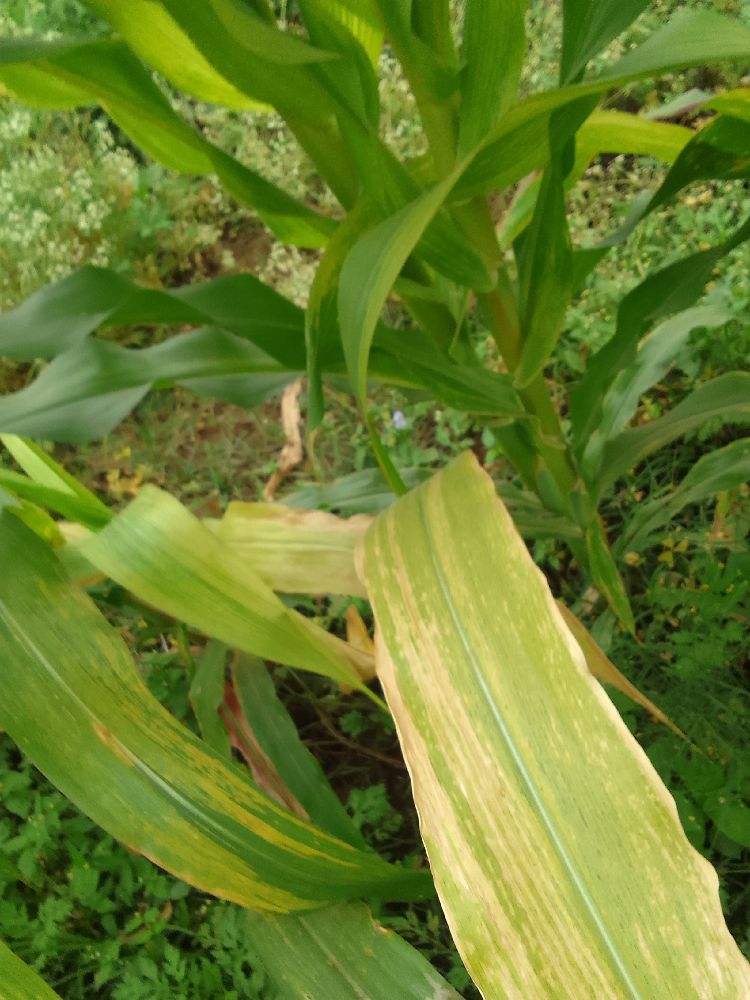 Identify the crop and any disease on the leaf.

maize, maize lethal necrosis
